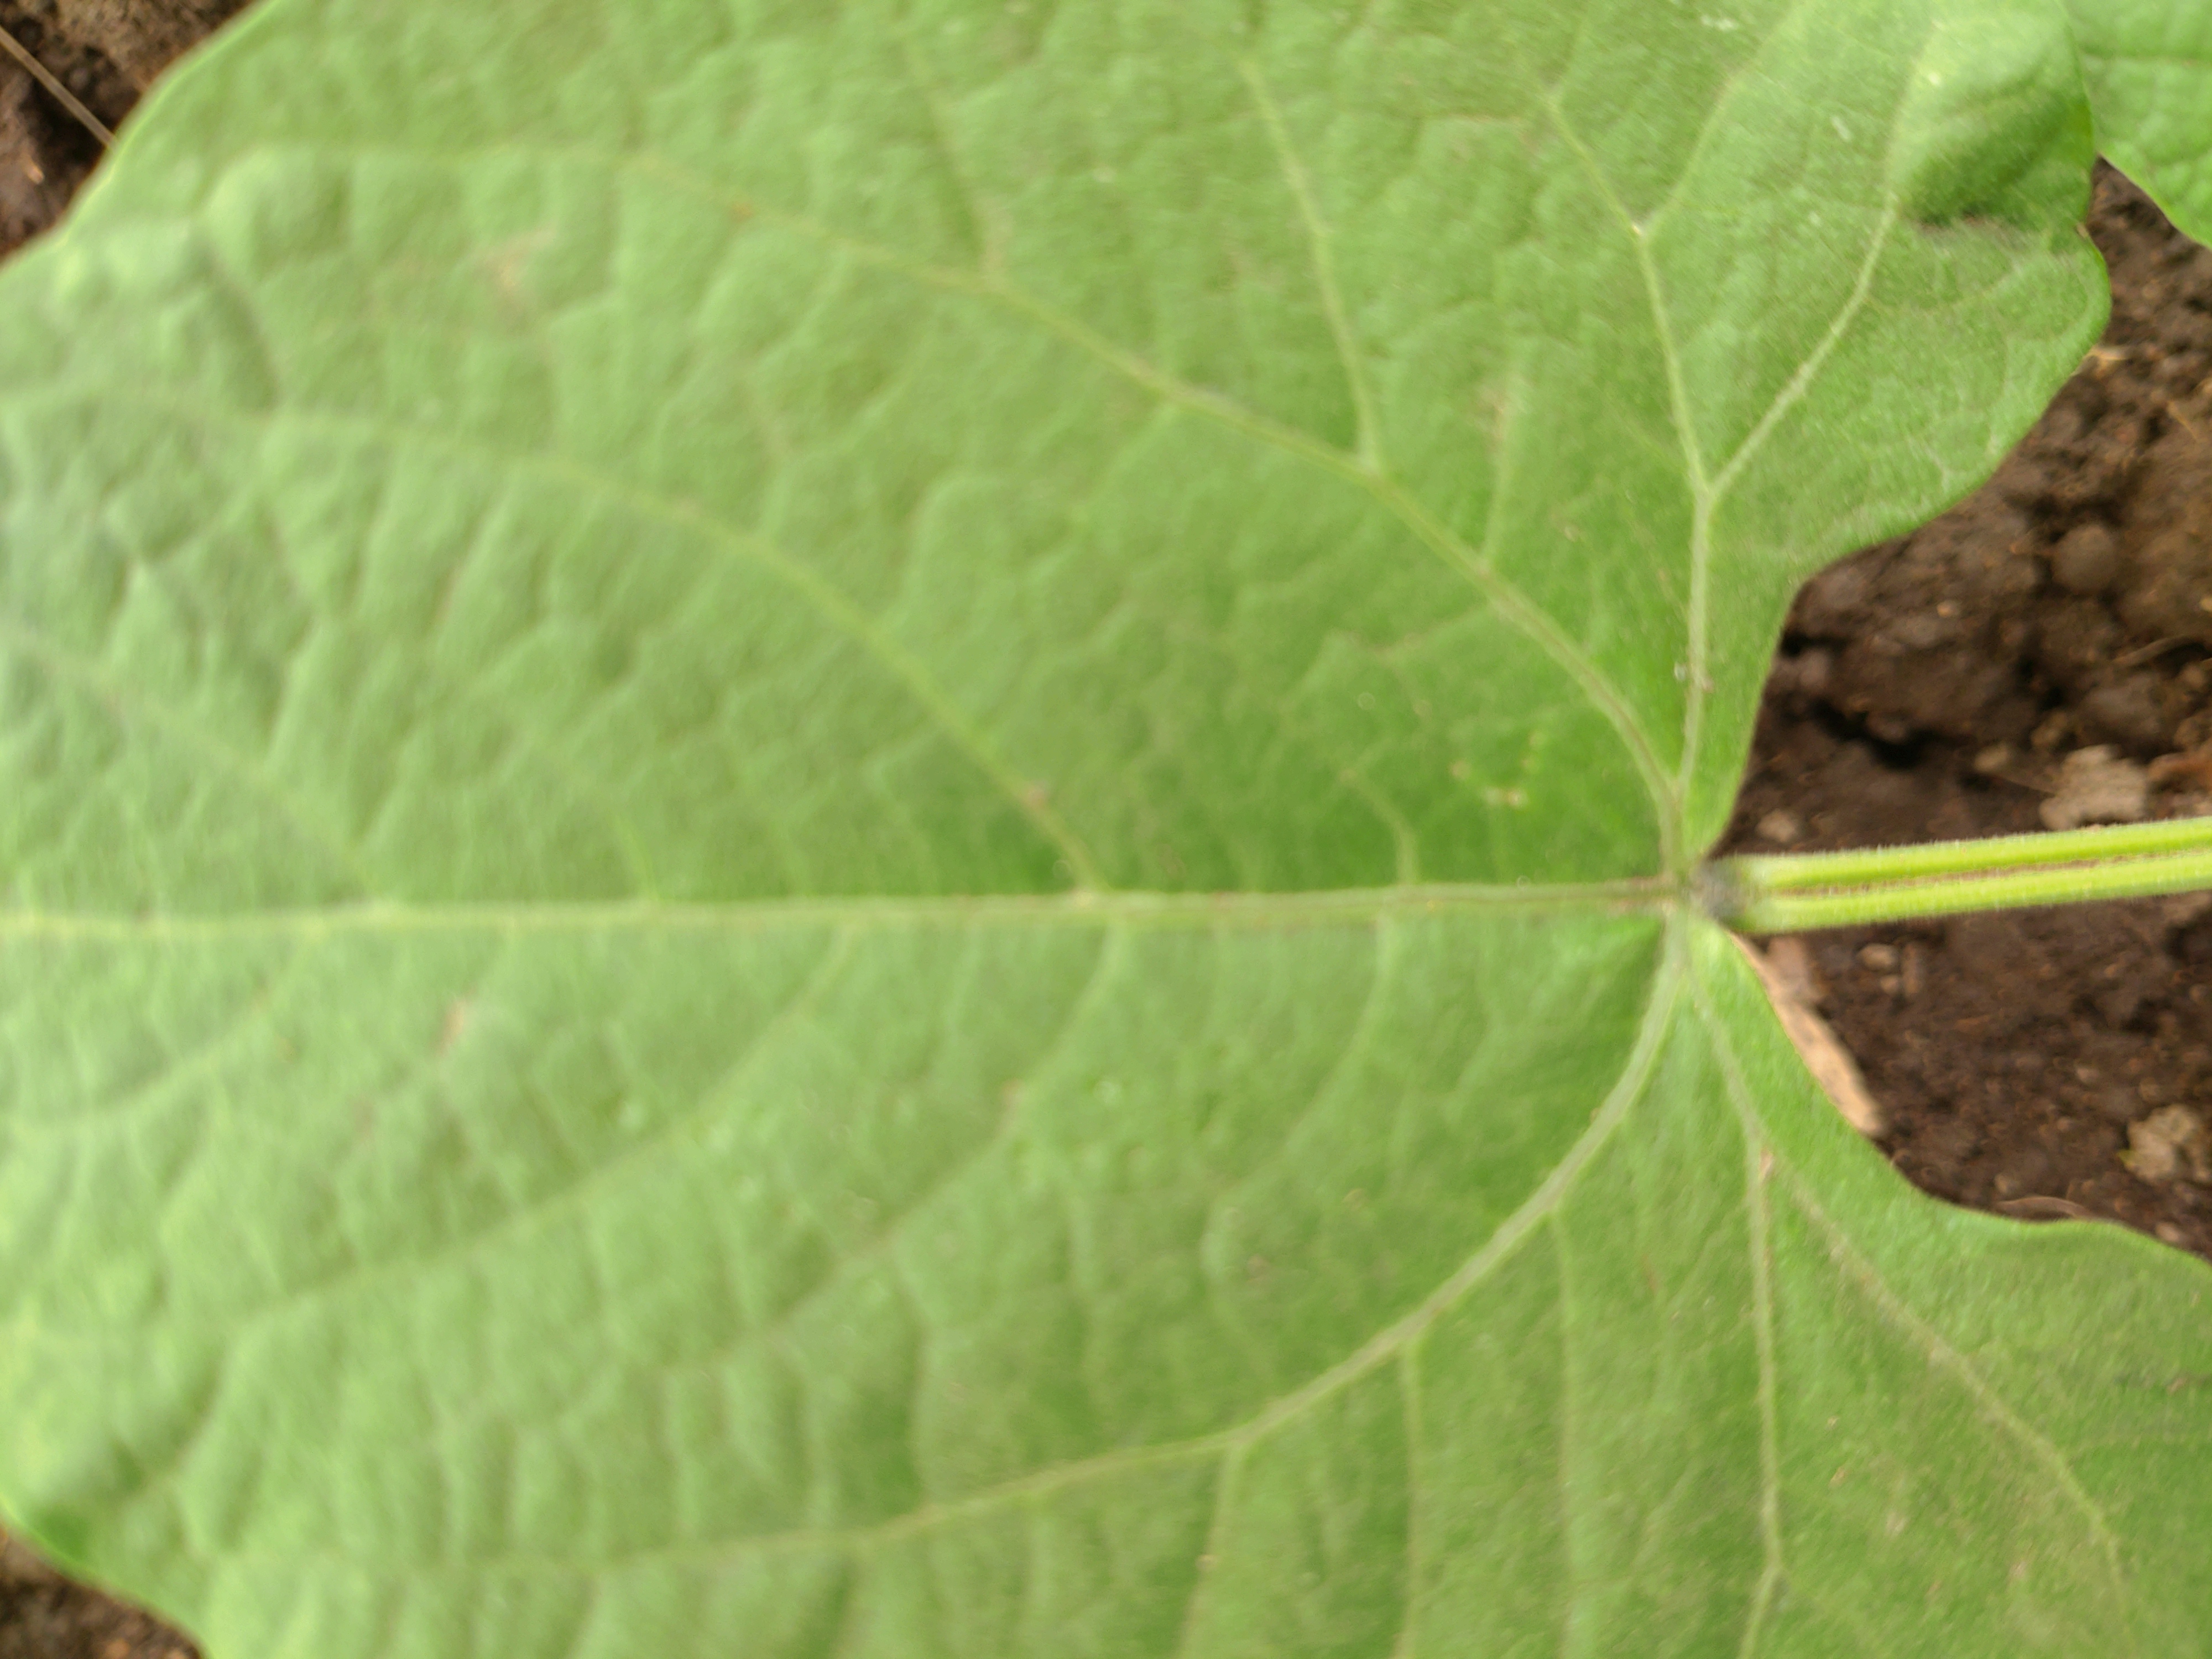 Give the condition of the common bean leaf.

healthy
